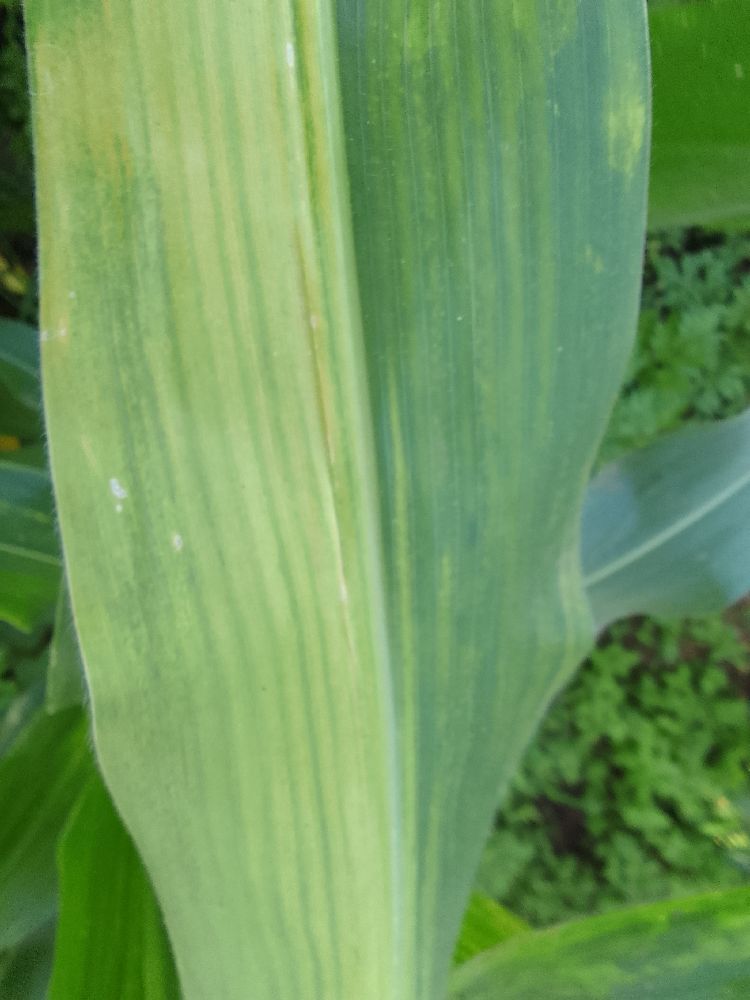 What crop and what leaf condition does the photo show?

maize, maize lethal necrosis
